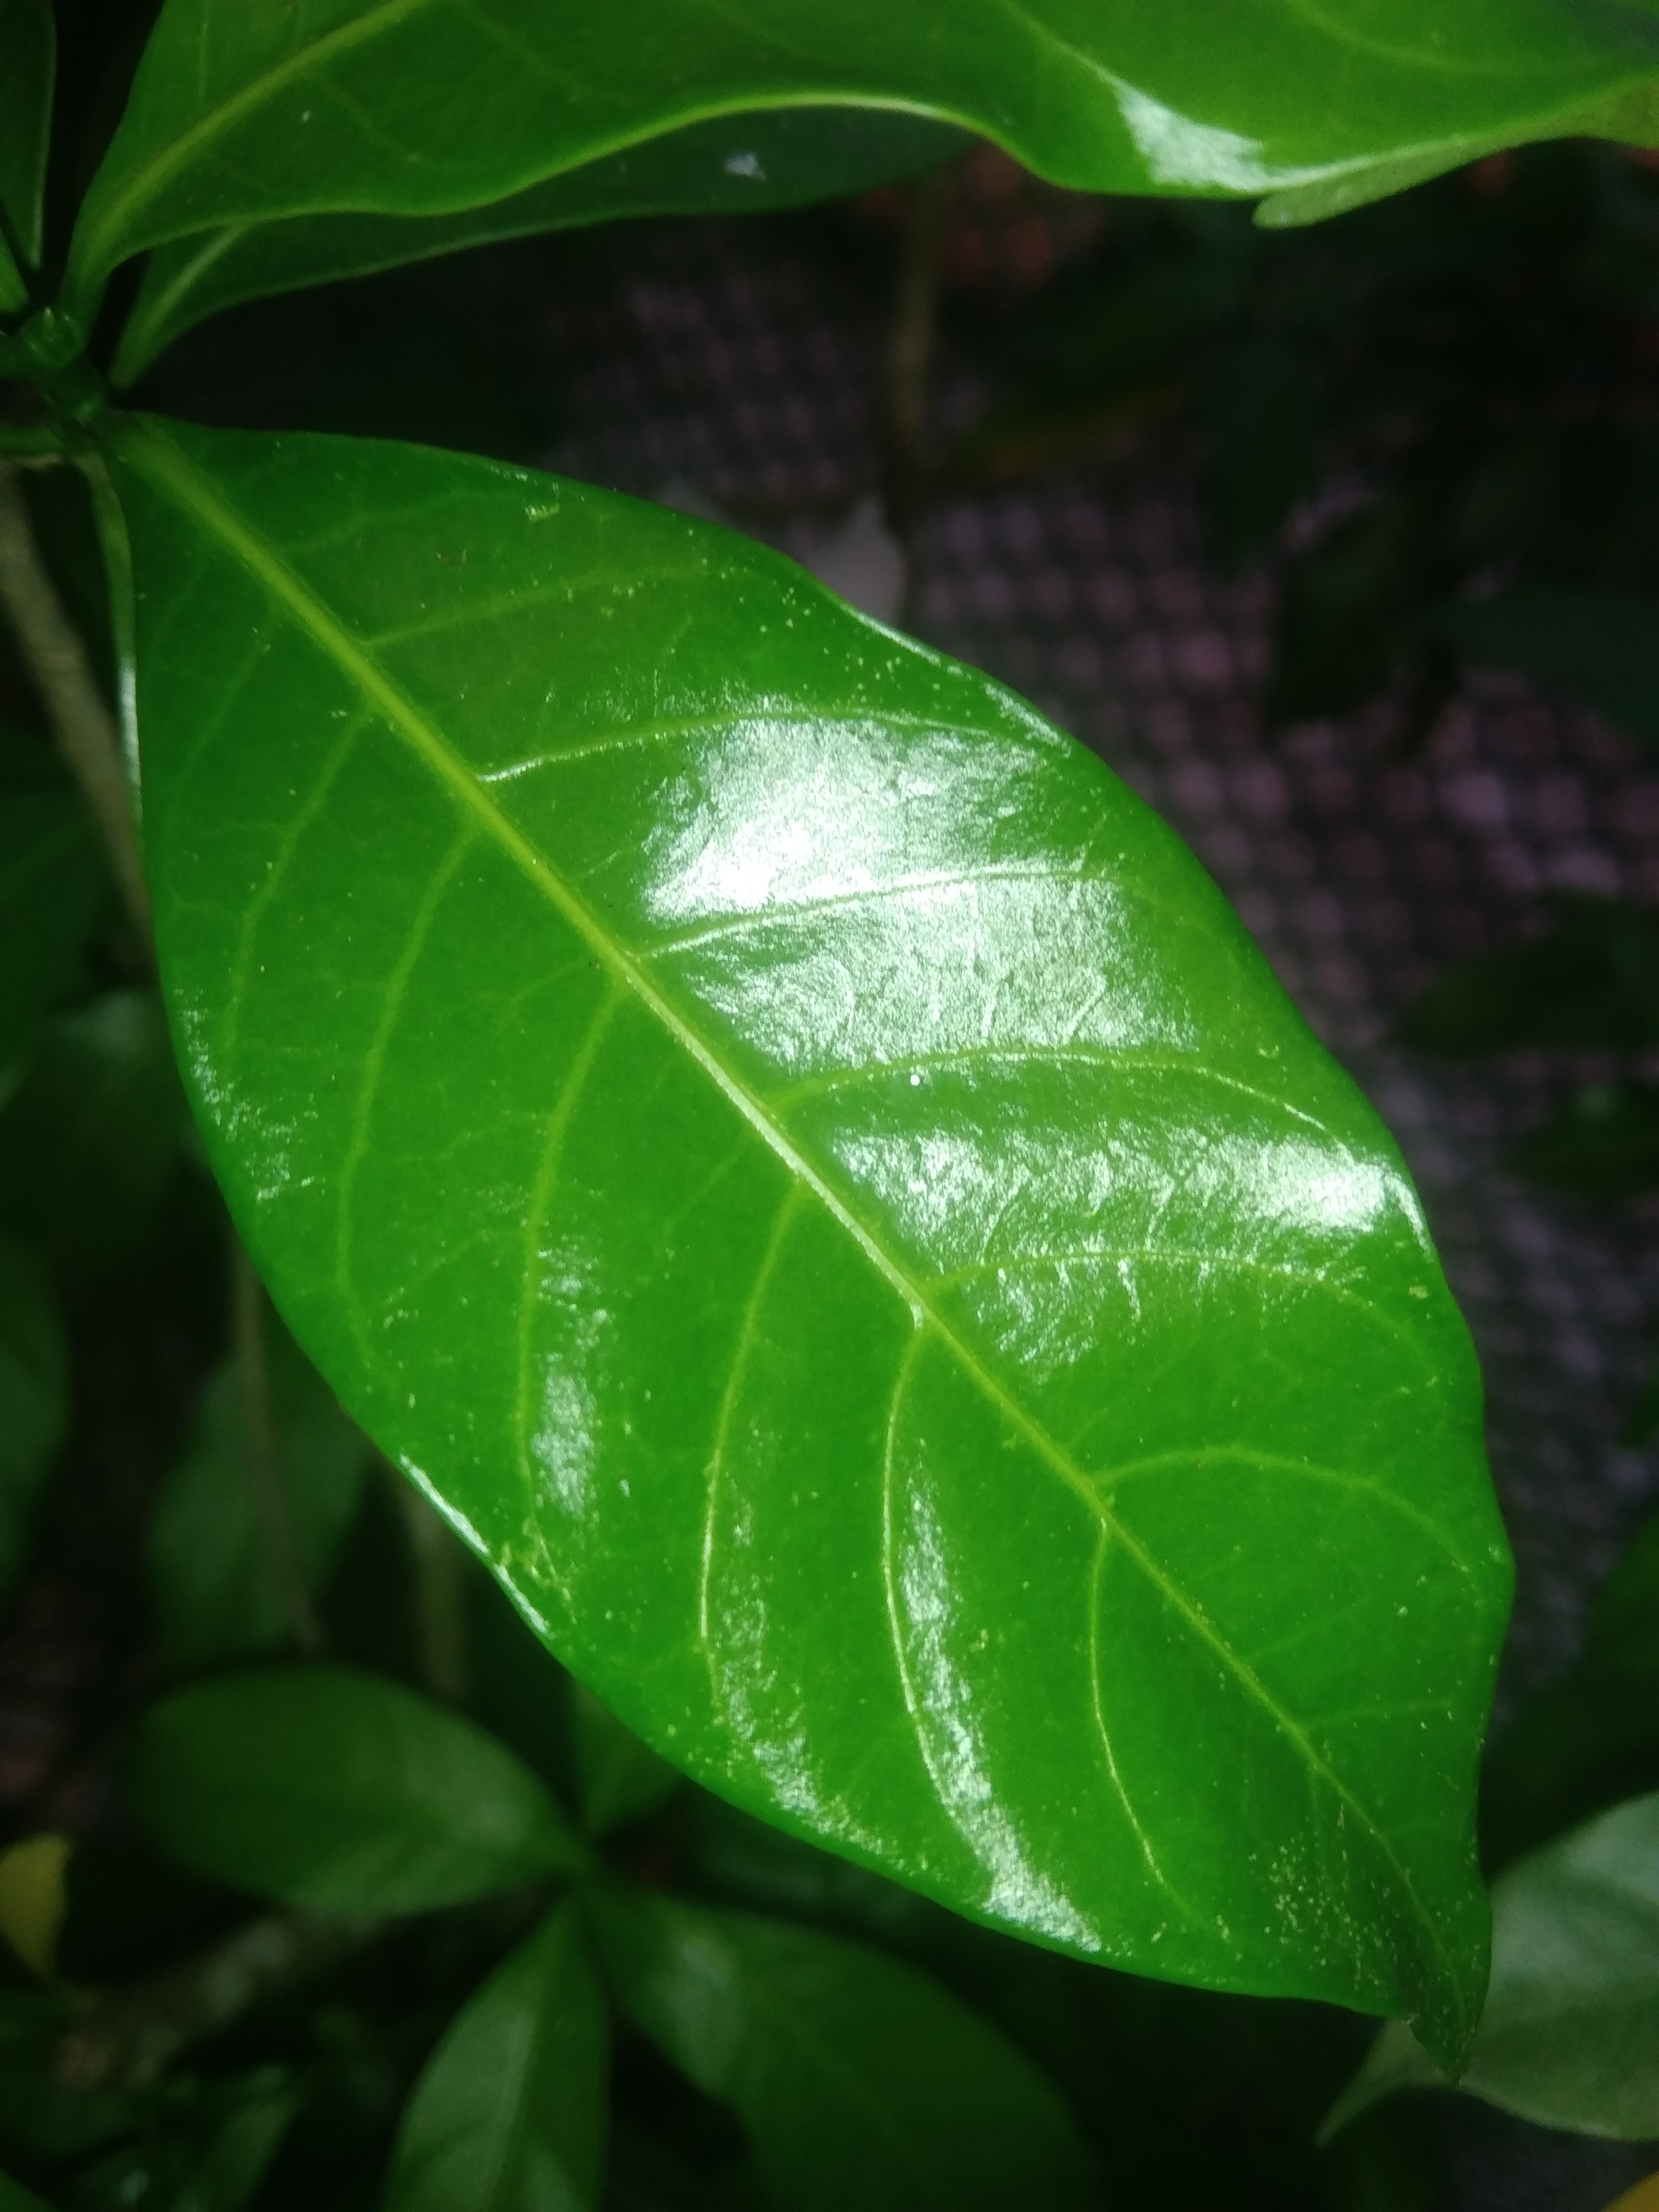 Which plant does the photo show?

togor
